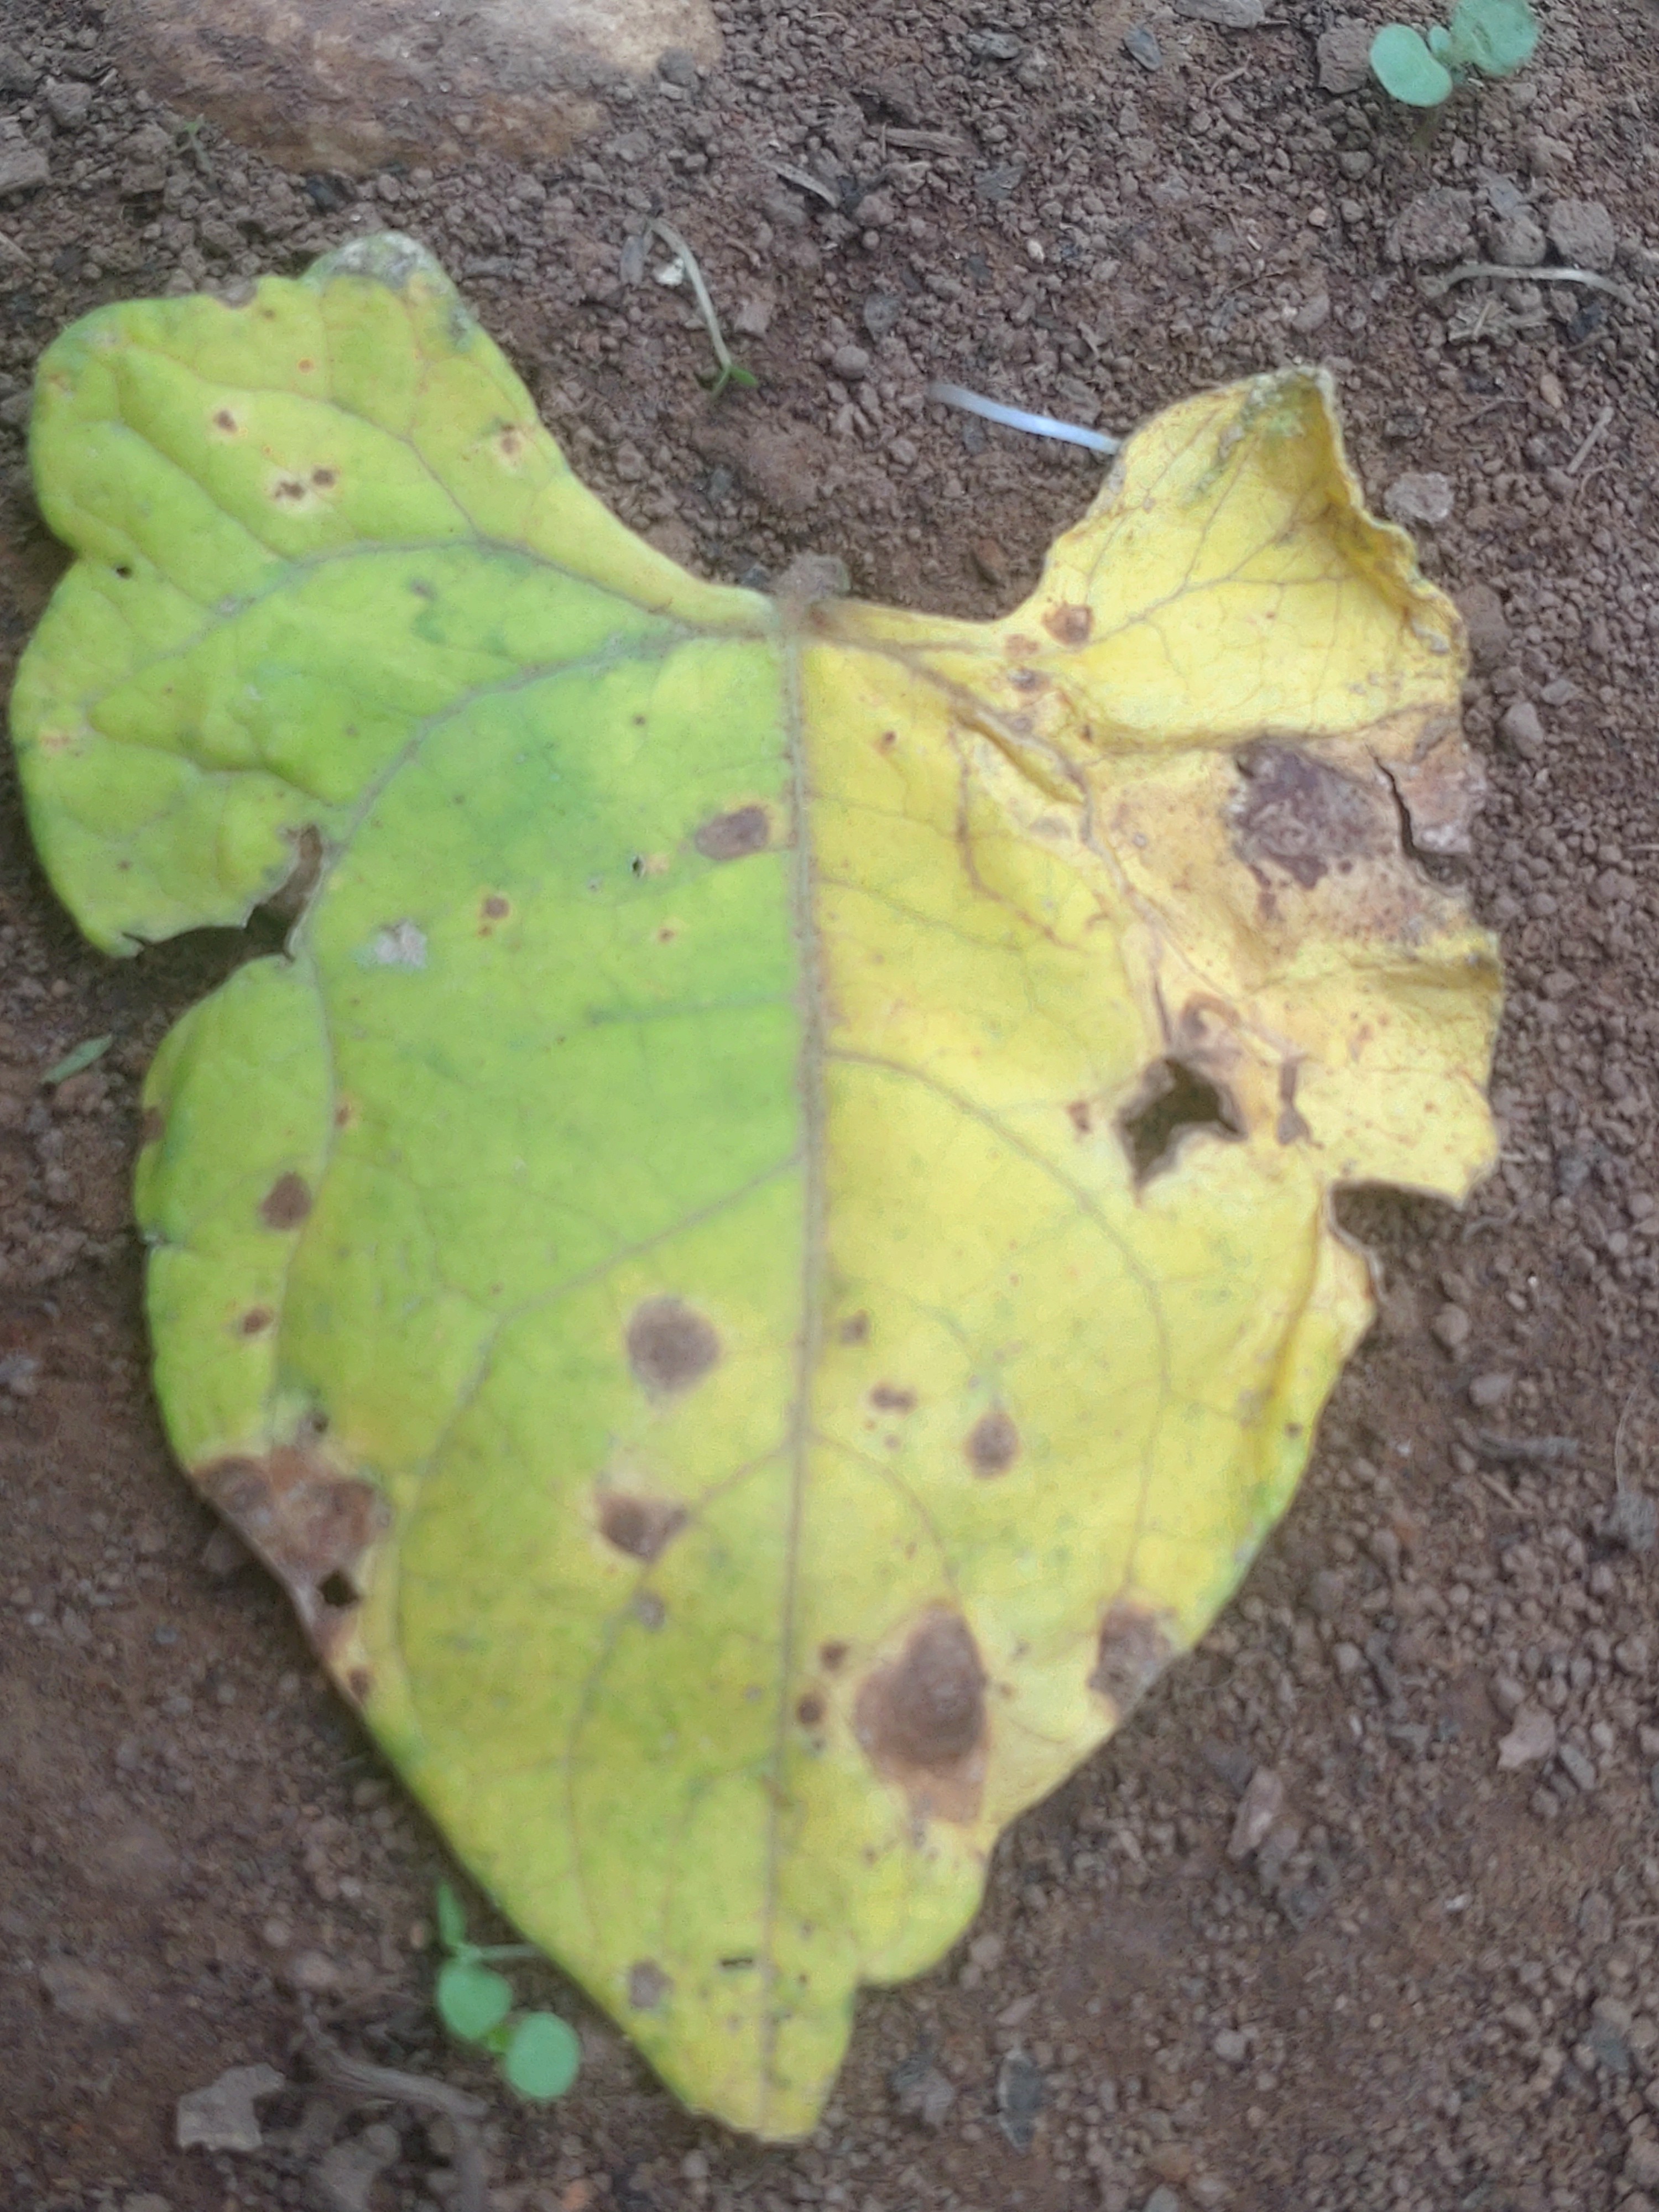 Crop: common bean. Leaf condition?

anthracnose
